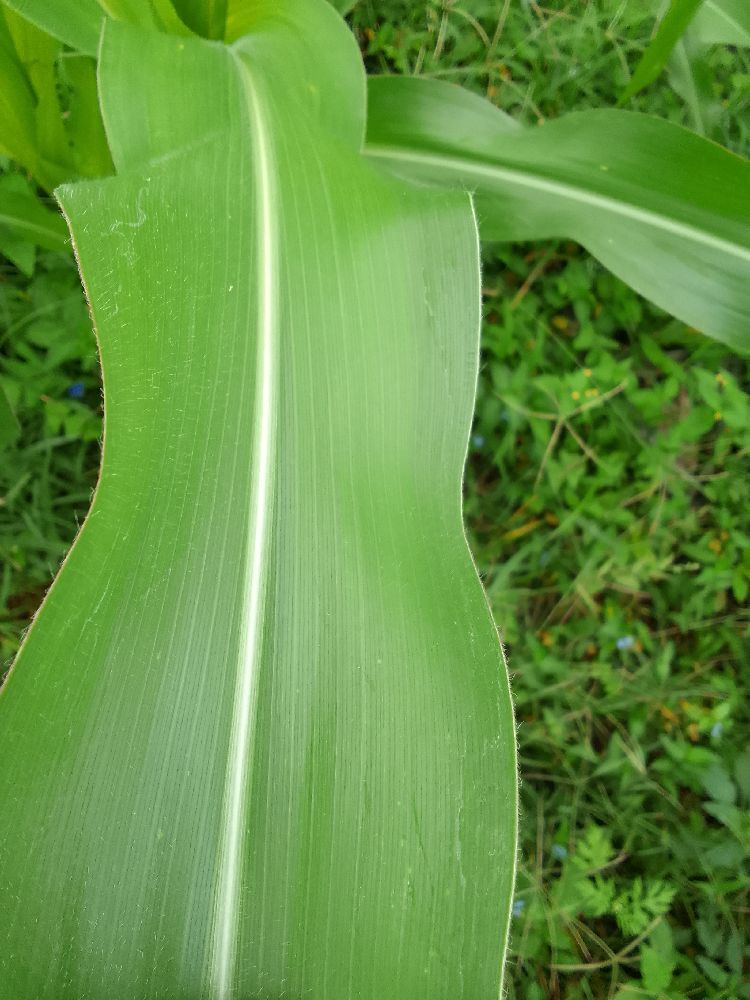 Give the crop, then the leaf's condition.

maize, healthy
